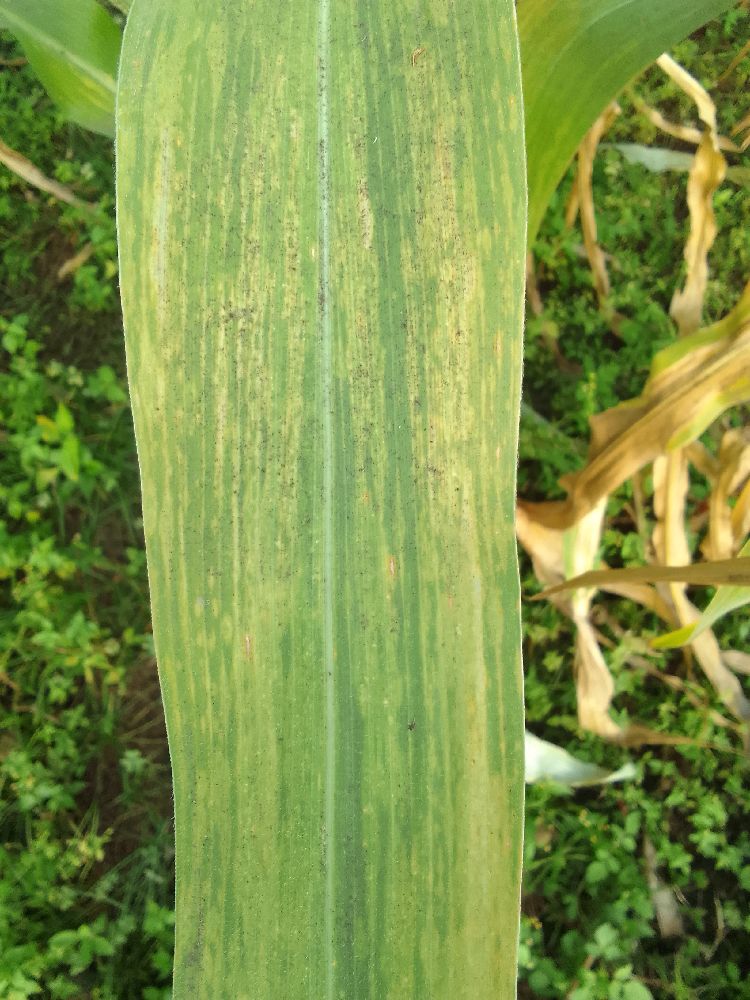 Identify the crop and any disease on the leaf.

maize, maize lethal necrosis
